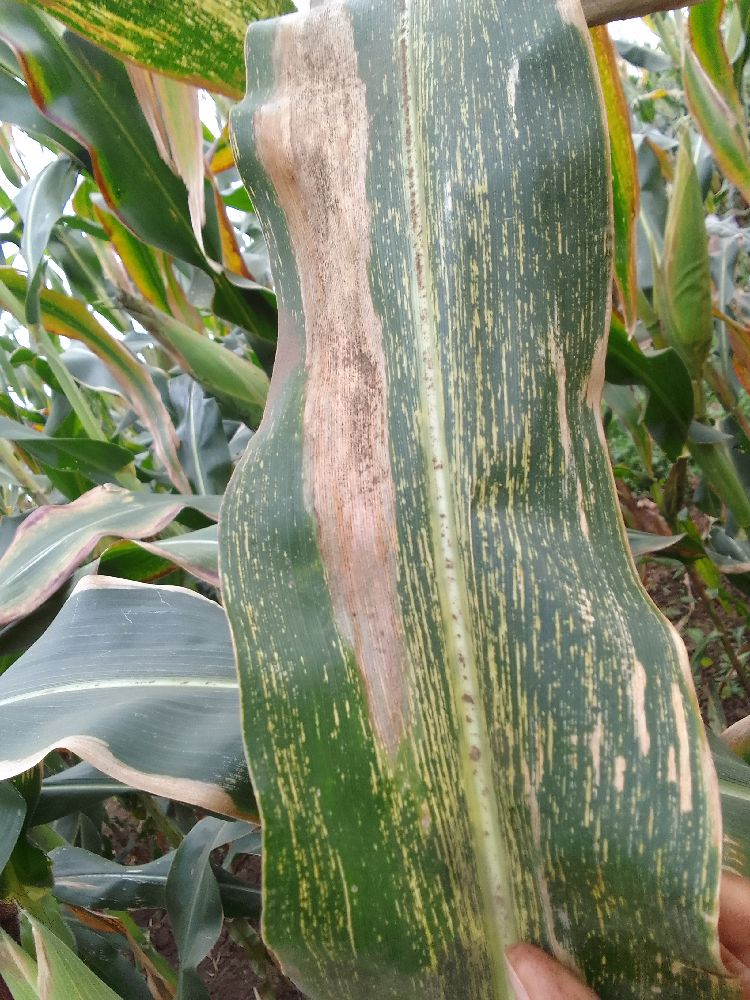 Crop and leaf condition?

maize, maize streak virus
